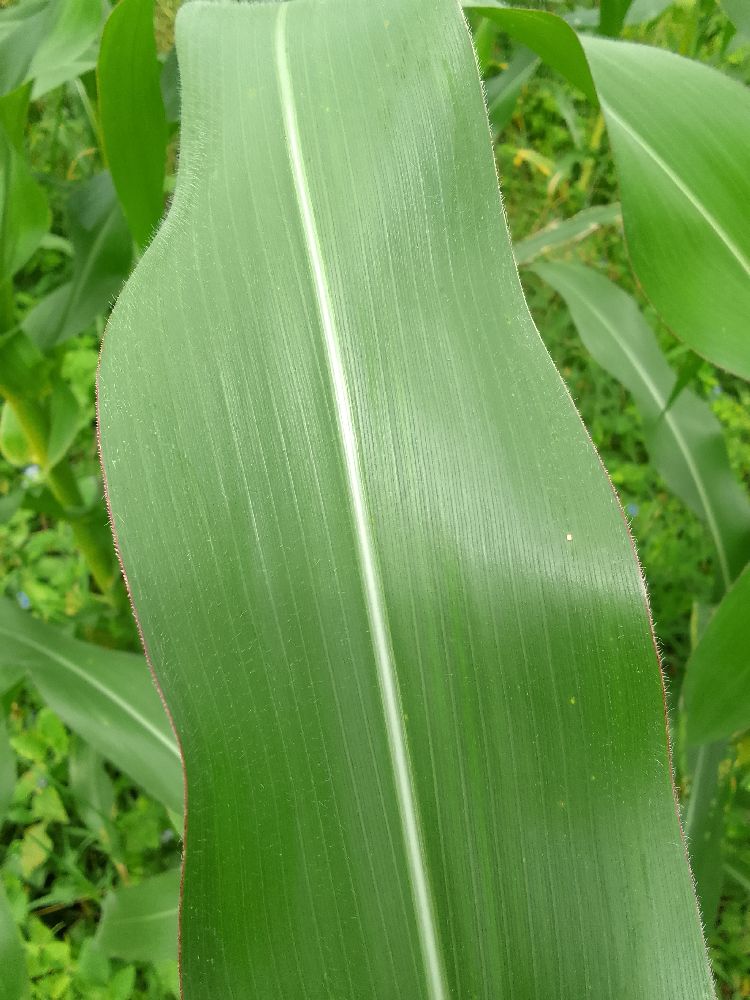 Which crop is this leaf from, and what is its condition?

maize, healthy
